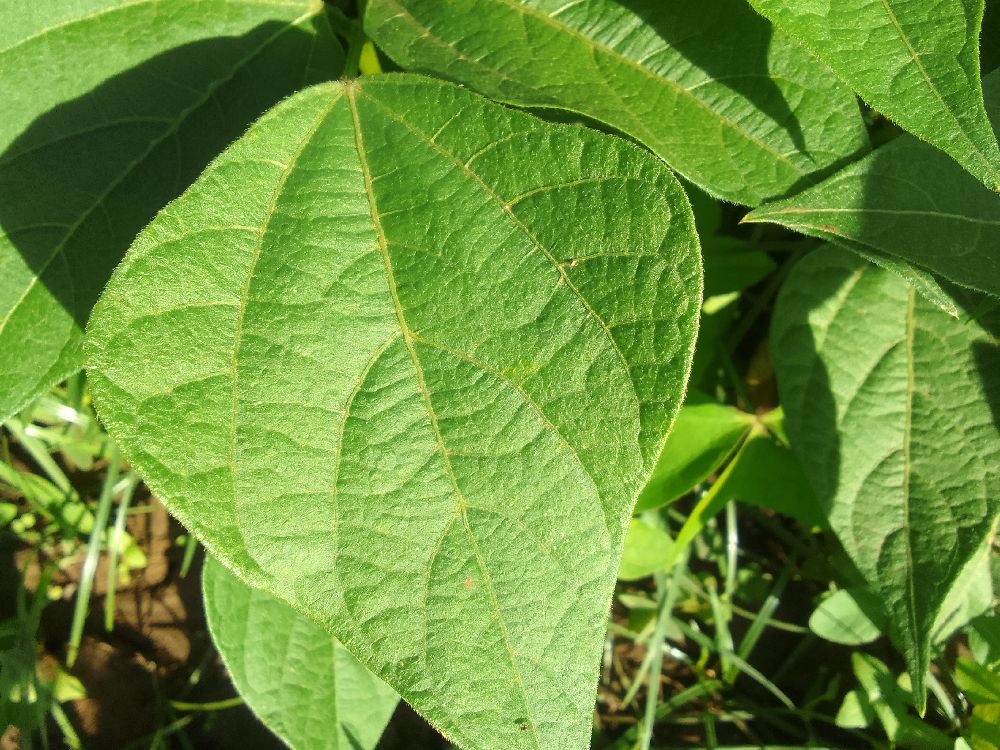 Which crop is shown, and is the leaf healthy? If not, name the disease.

common bean, healthy
